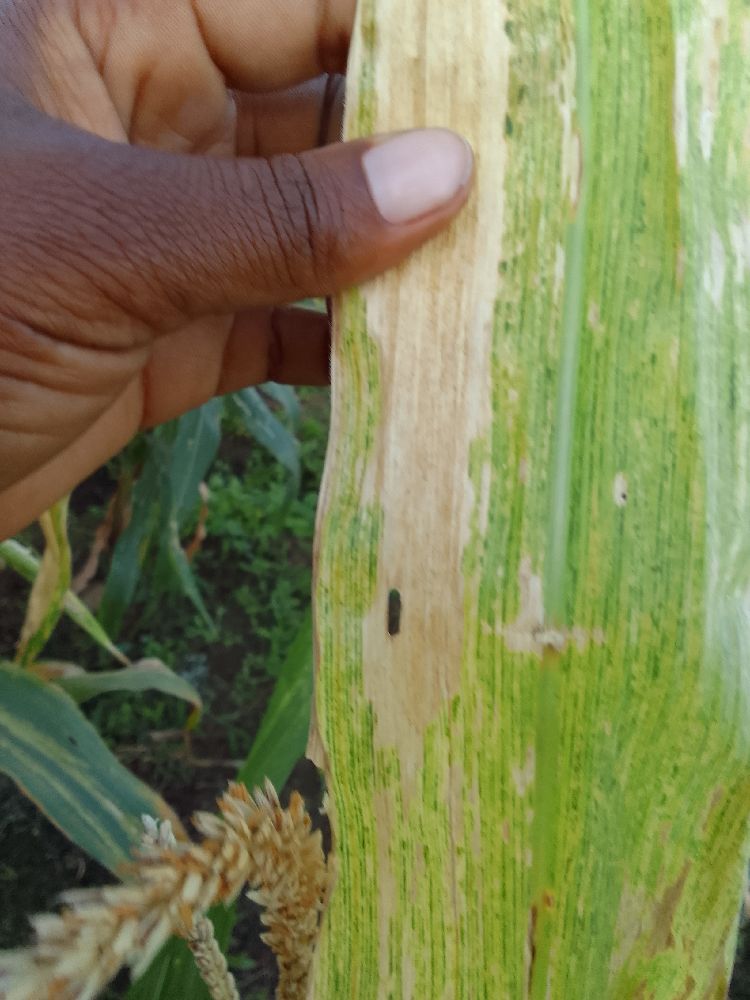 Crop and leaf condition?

maize, maize lethal necrosis
